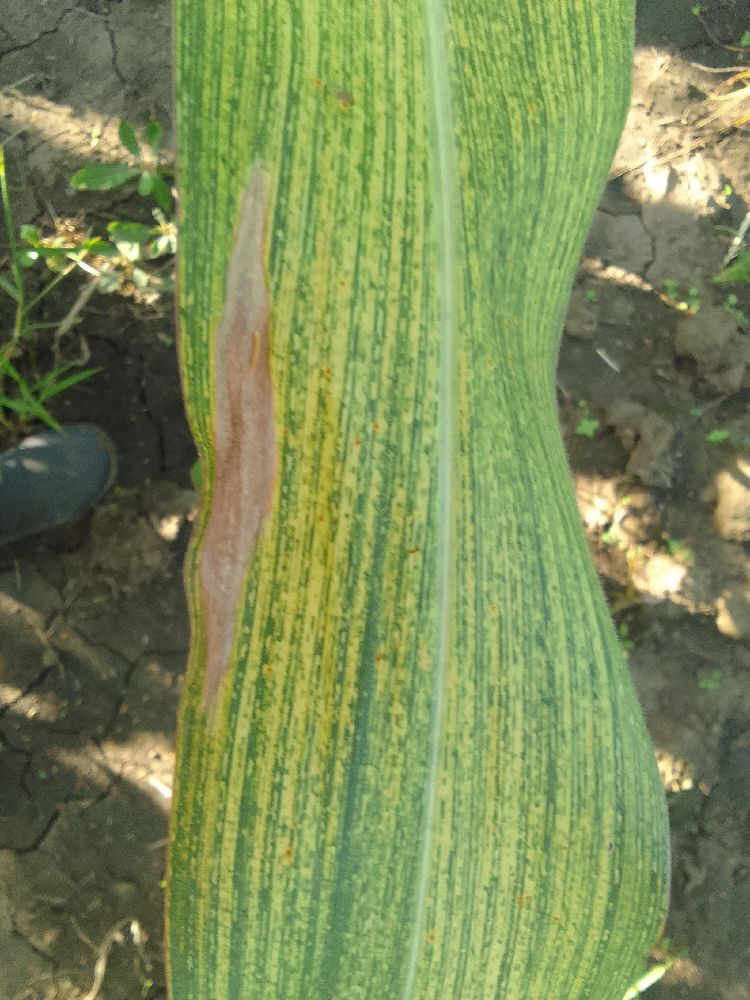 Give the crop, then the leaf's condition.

maize, maize streak virus
